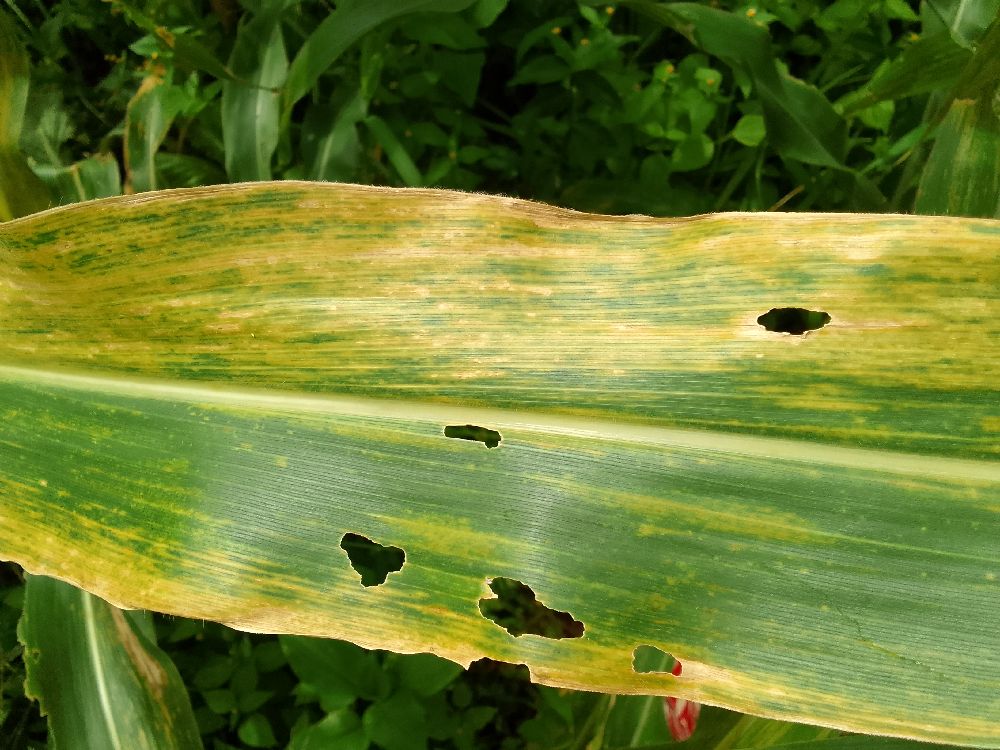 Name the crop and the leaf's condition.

maize, maize lethal necrosis
